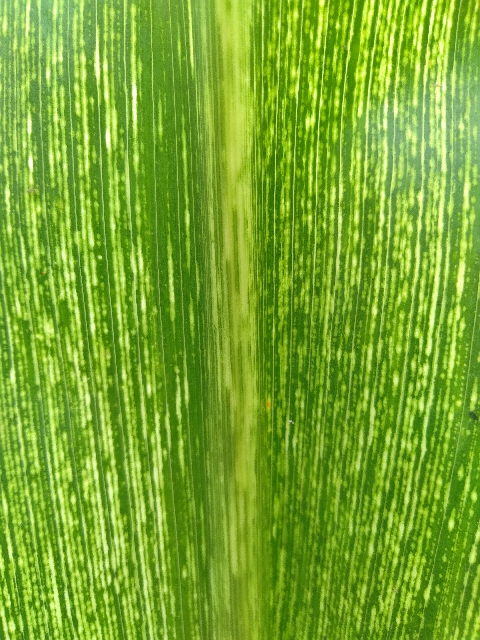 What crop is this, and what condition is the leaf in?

maize, maize streak virus
